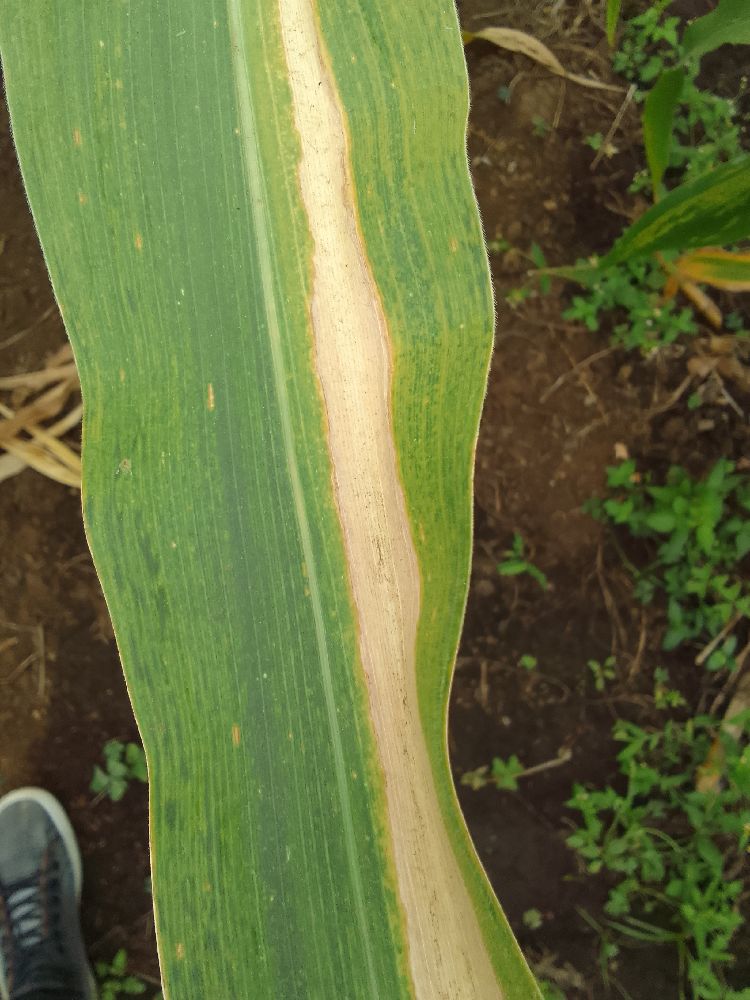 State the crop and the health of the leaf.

maize, maize lethal necrosis
